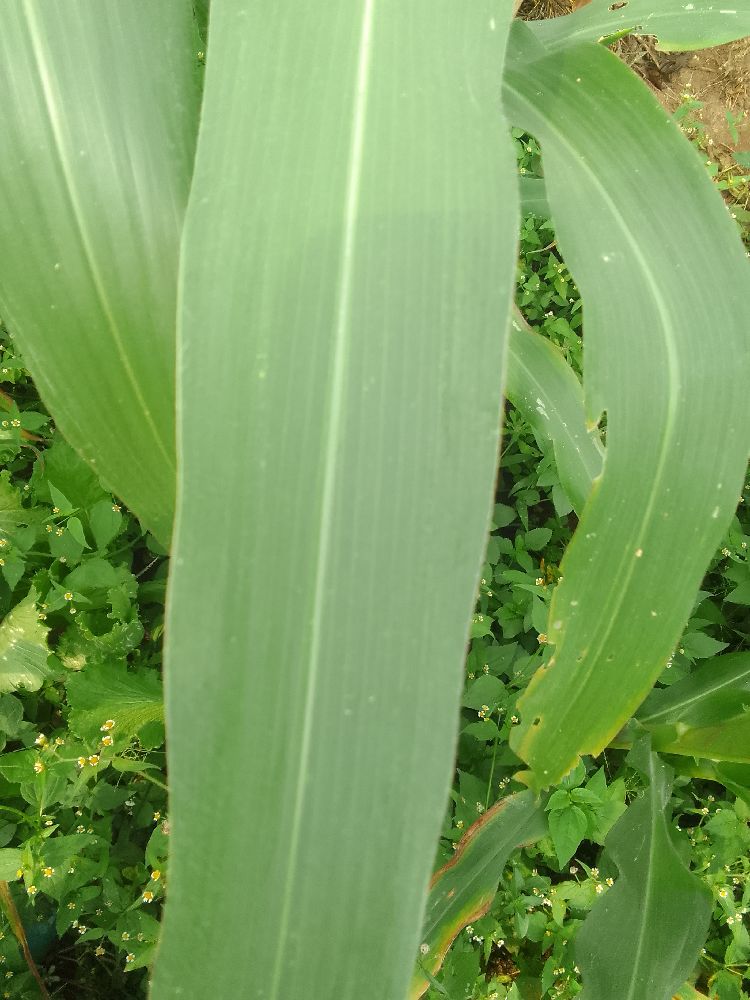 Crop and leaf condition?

maize, healthy
